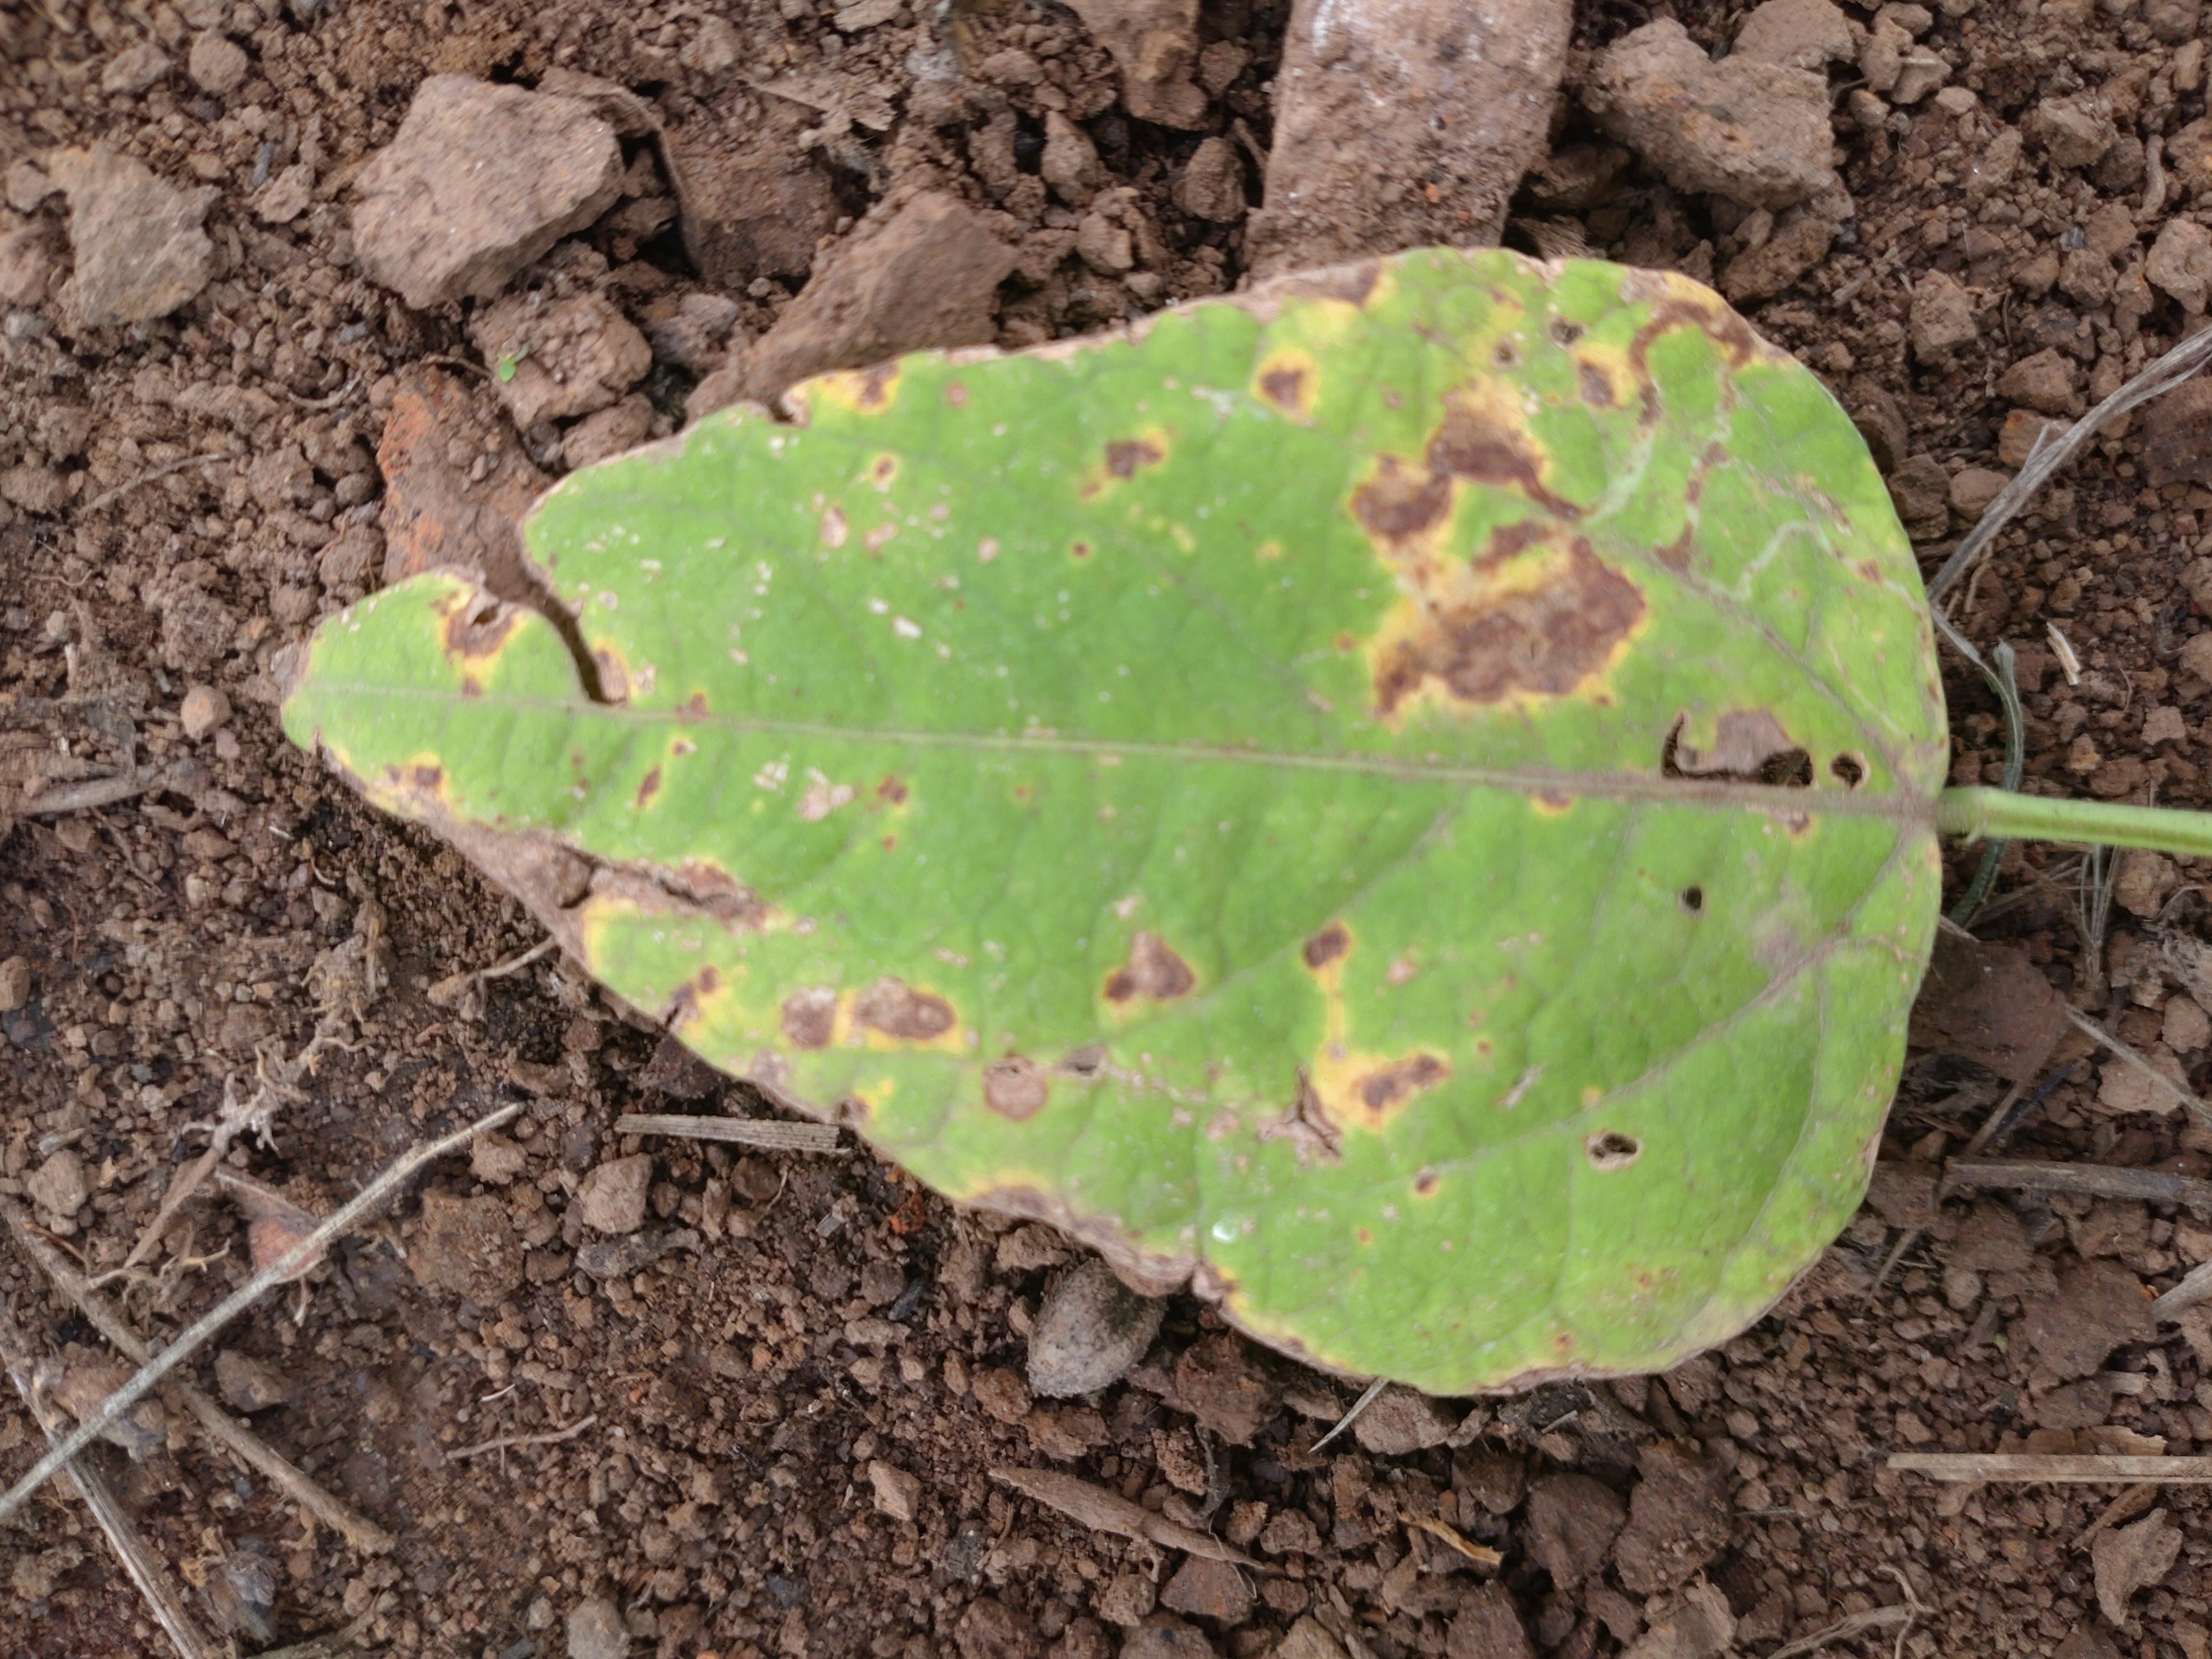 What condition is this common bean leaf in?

rust
